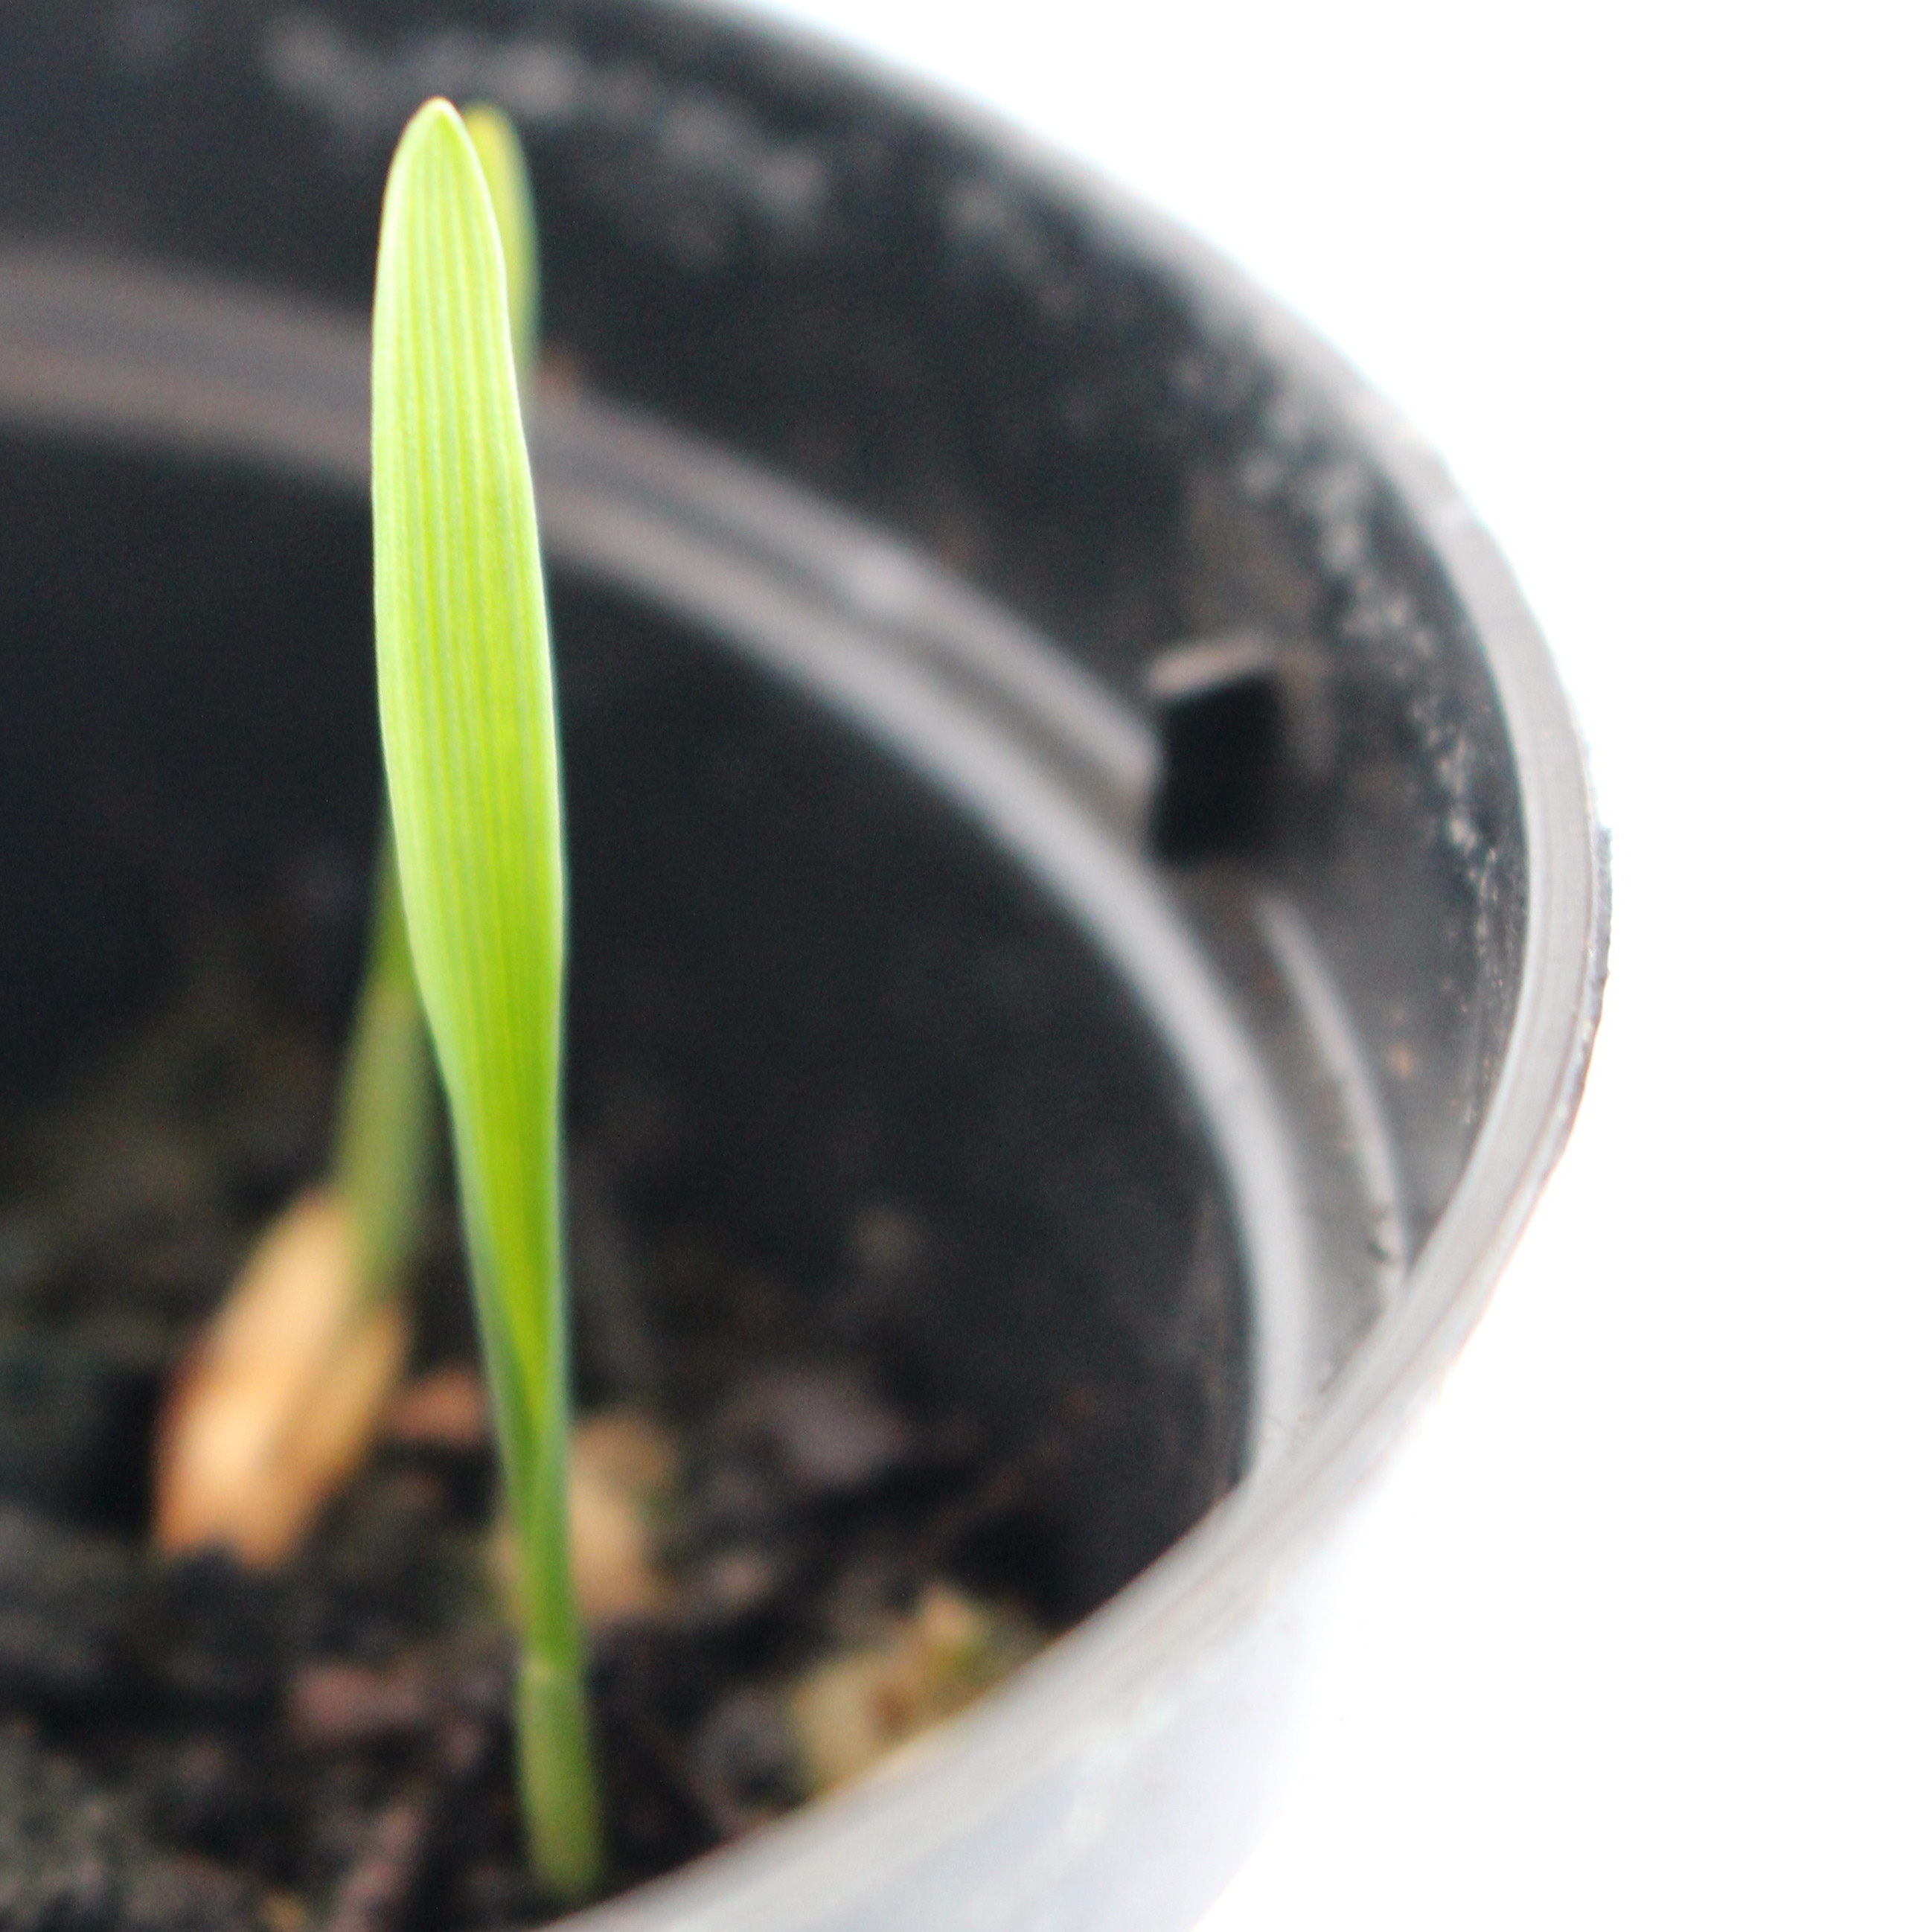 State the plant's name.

Avena sterilis
